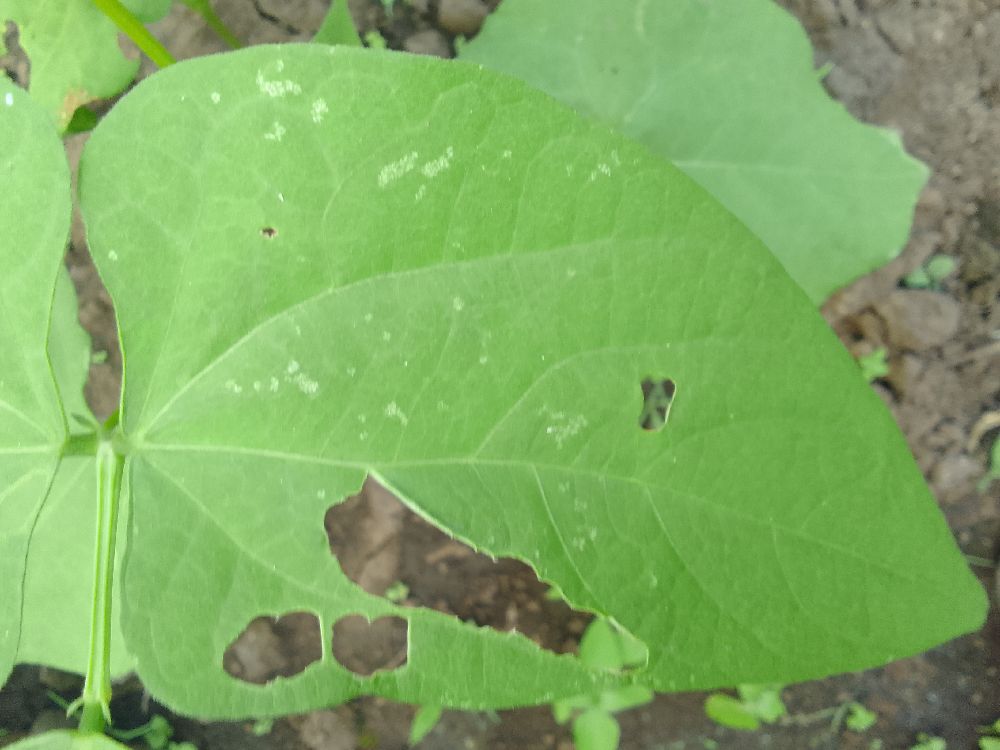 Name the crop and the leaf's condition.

common bean, healthy
